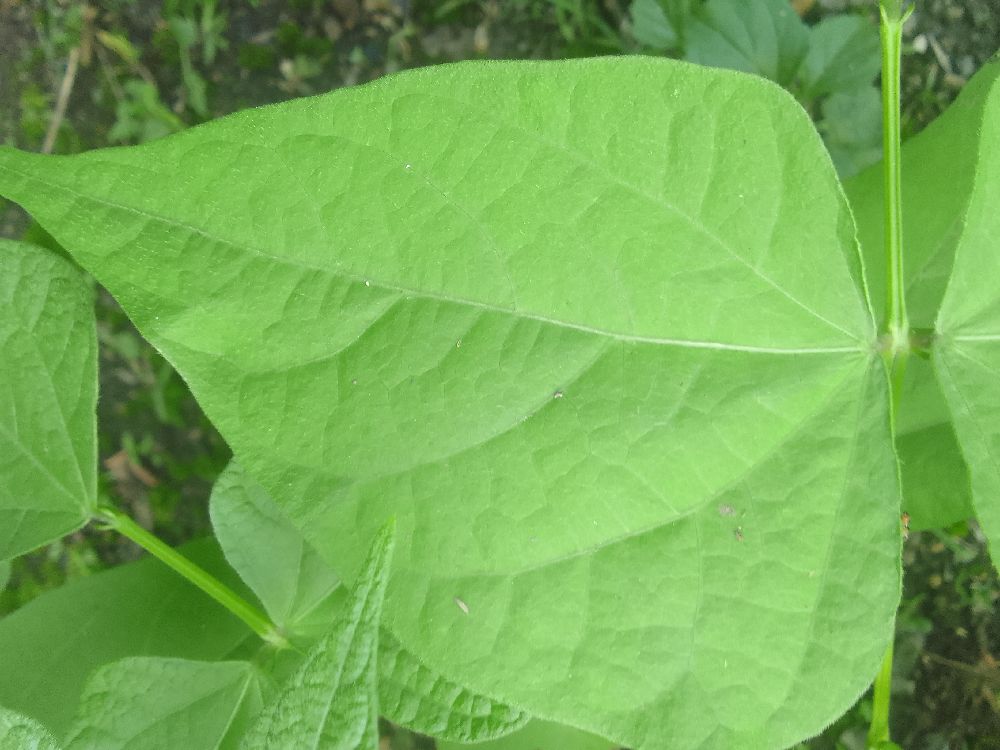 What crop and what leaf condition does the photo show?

common bean, healthy
